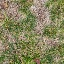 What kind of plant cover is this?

grass
